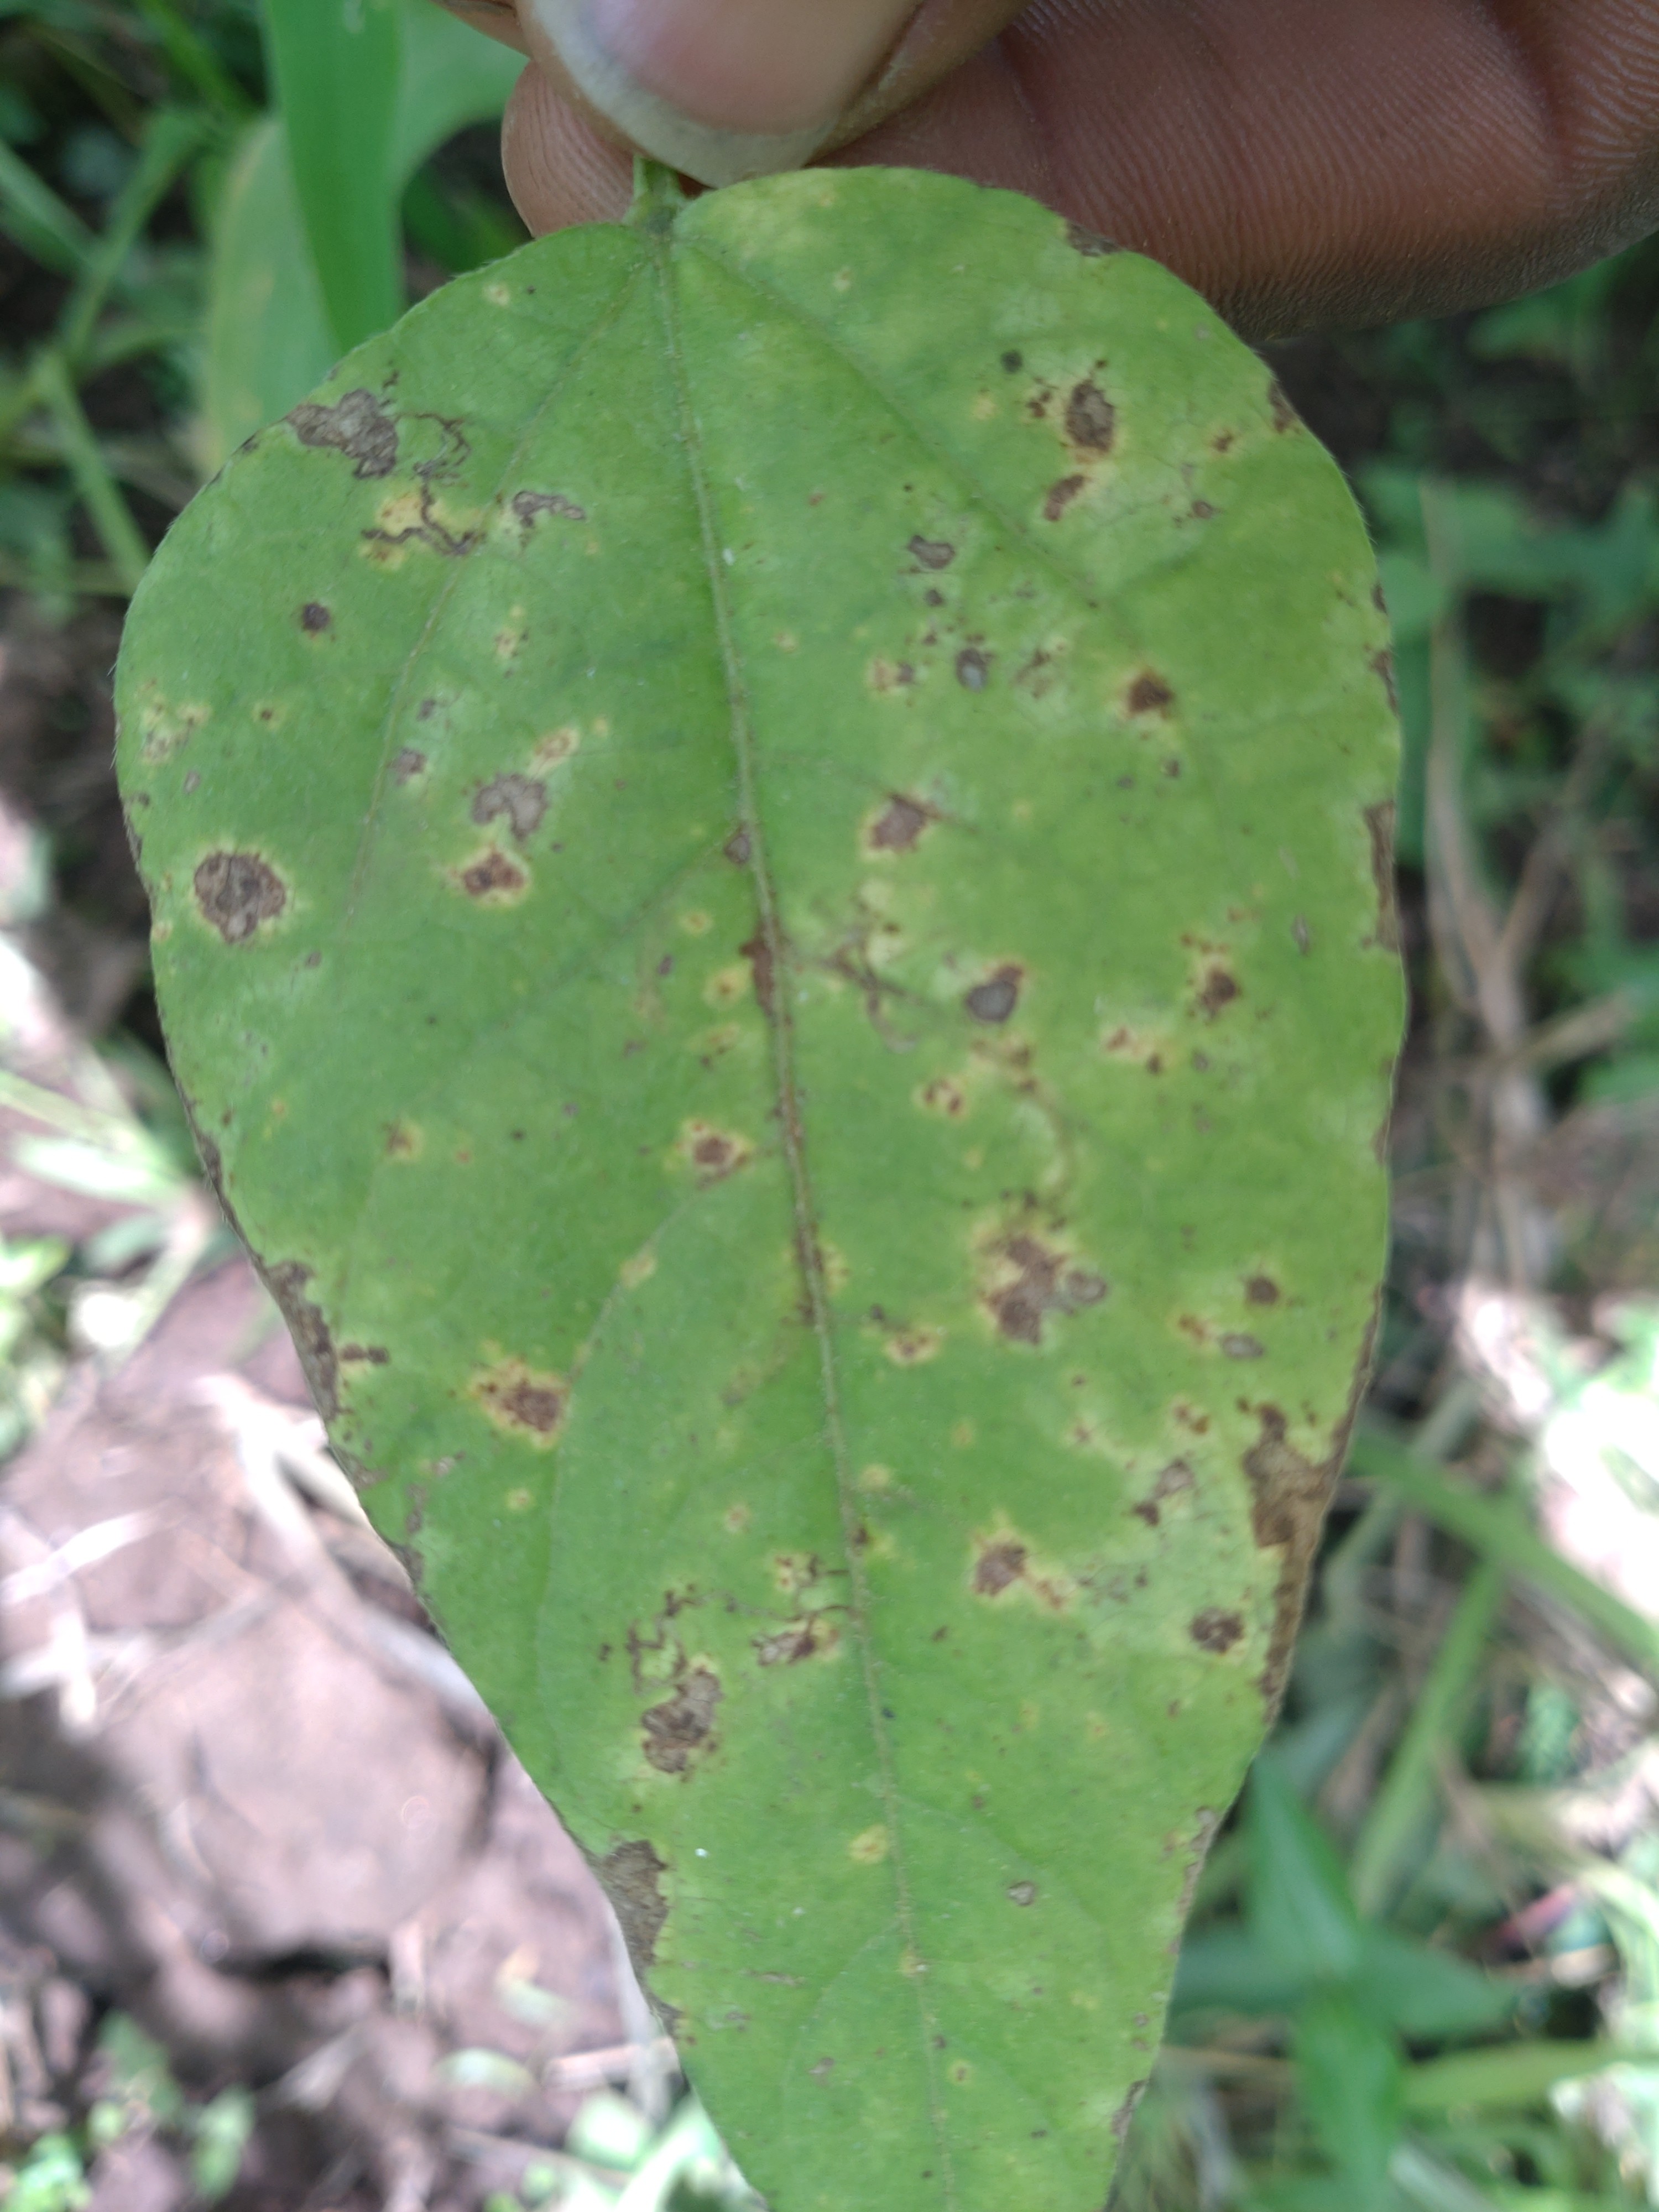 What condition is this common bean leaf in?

rust
